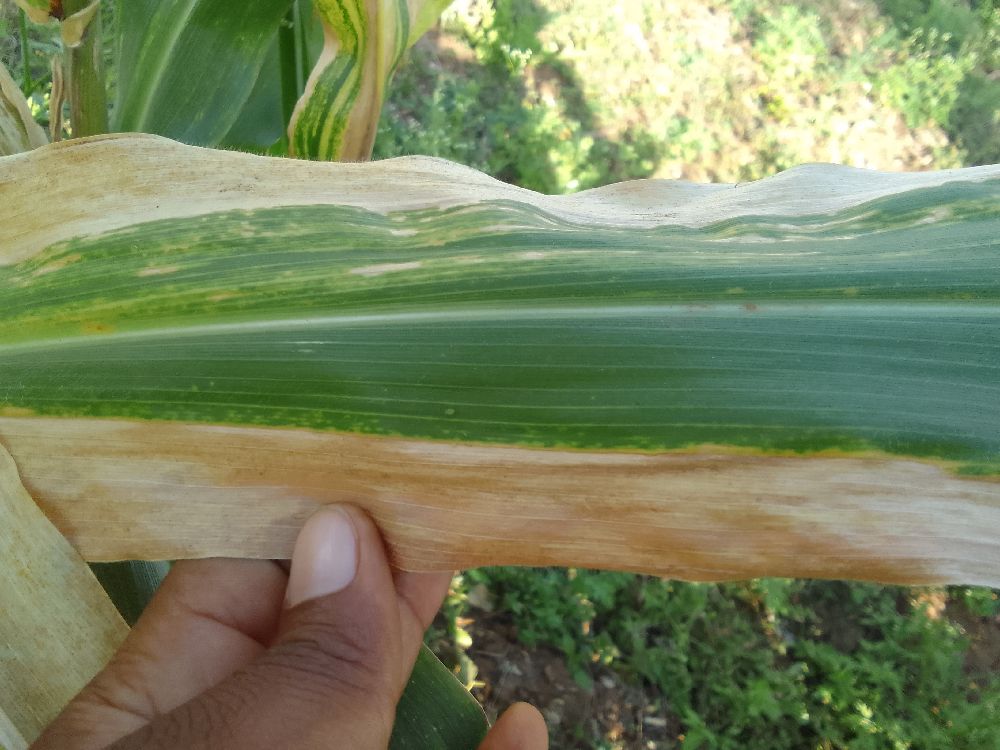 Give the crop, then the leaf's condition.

maize, maize lethal necrosis
